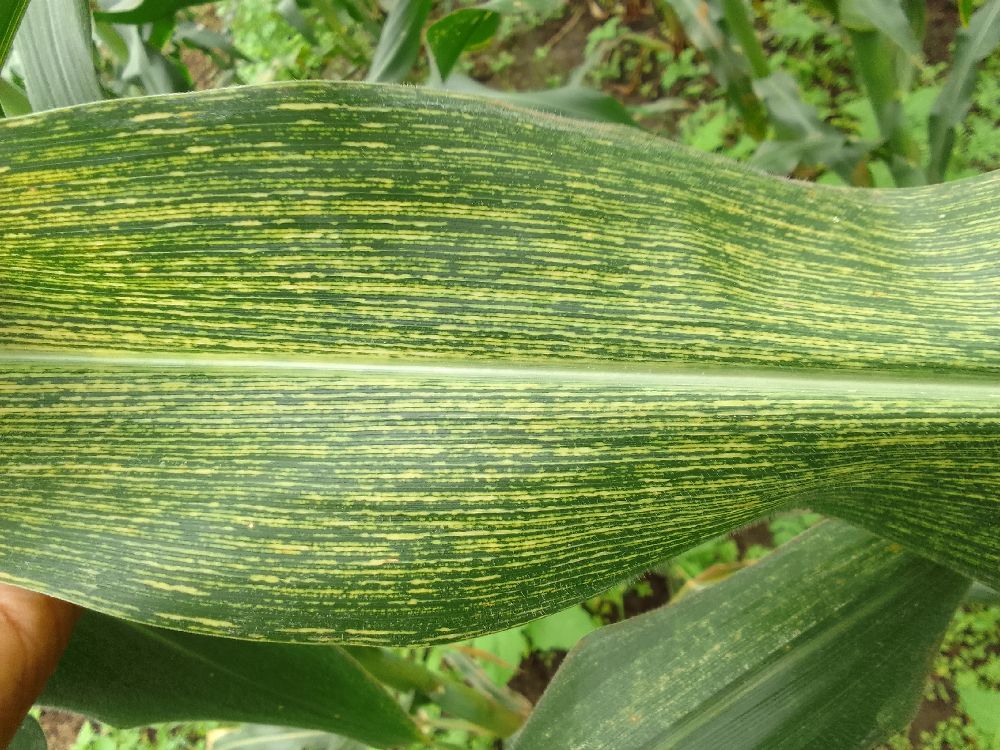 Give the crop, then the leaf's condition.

maize, maize streak virus
